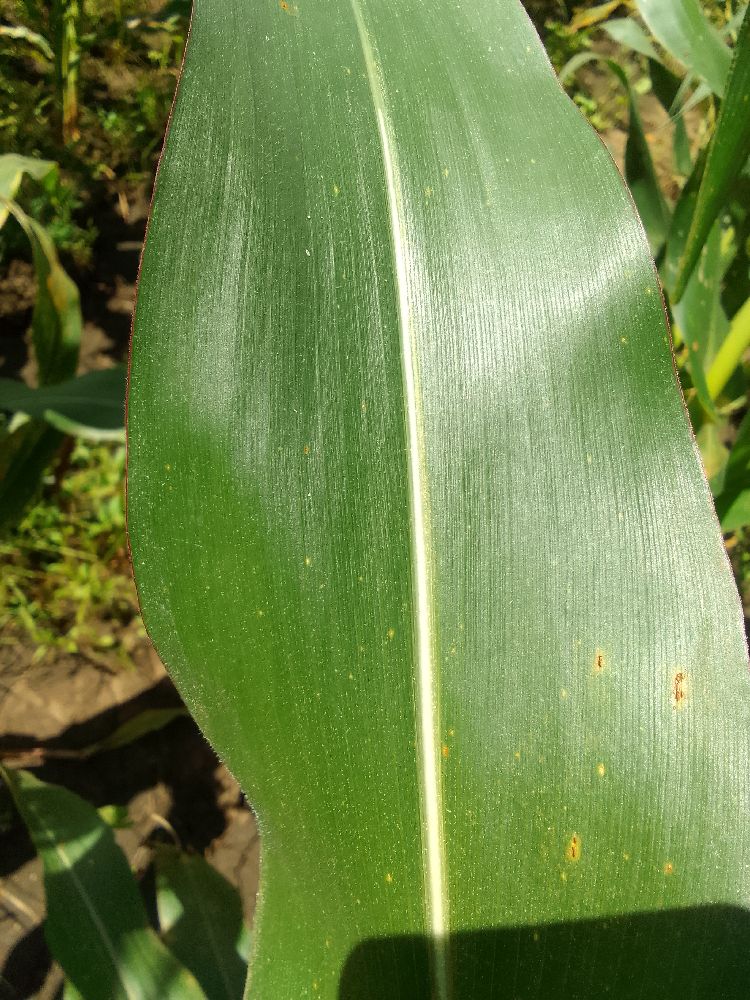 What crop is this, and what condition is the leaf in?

maize, healthy
